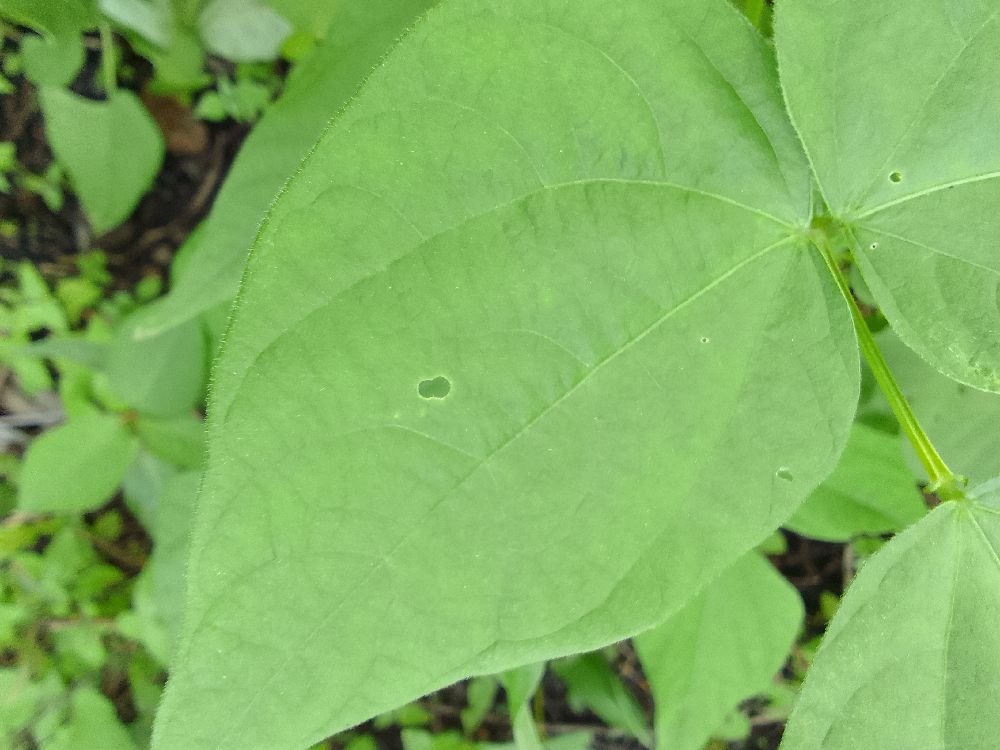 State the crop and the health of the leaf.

common bean, healthy
